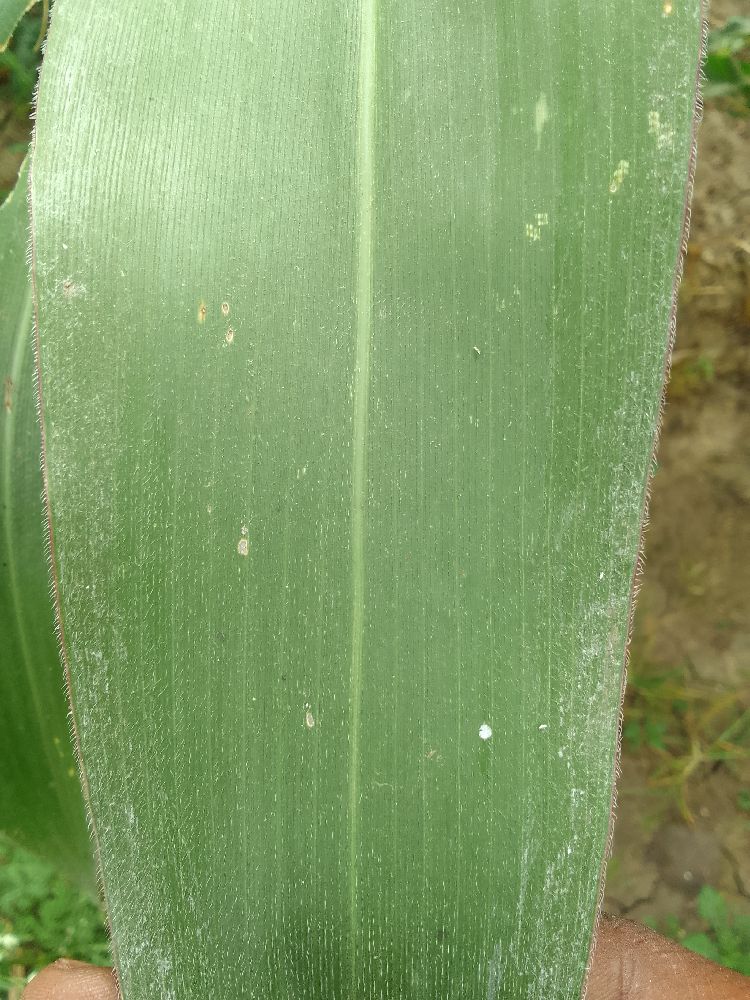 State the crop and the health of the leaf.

maize, healthy
